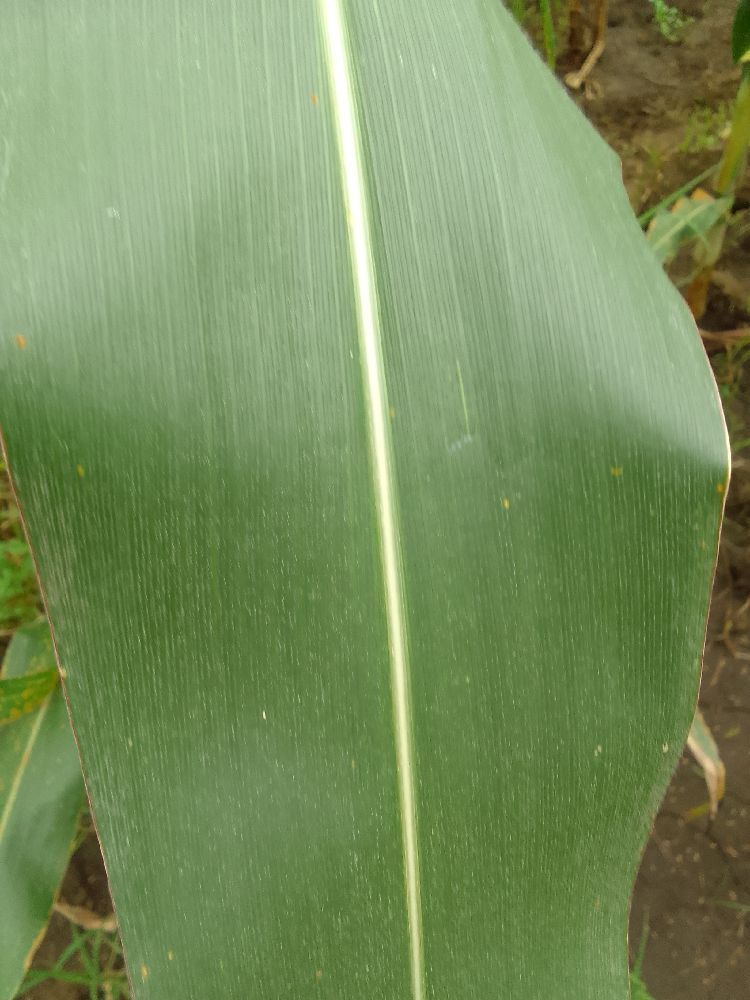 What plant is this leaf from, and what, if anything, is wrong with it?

maize, healthy
